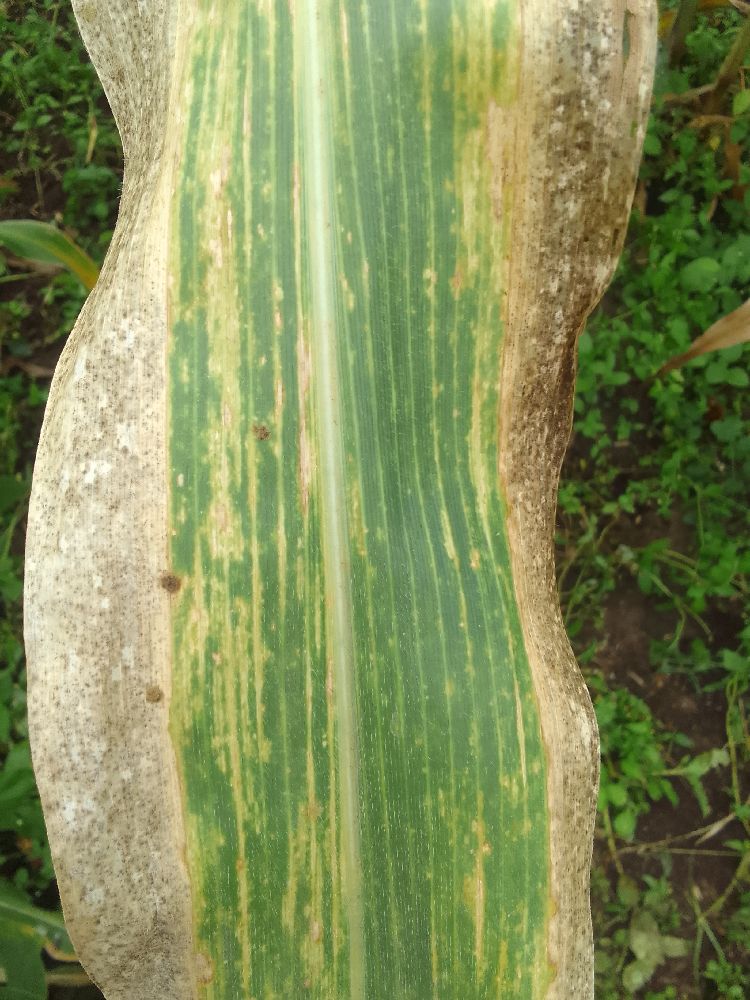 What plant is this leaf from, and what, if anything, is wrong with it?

maize, maize lethal necrosis
